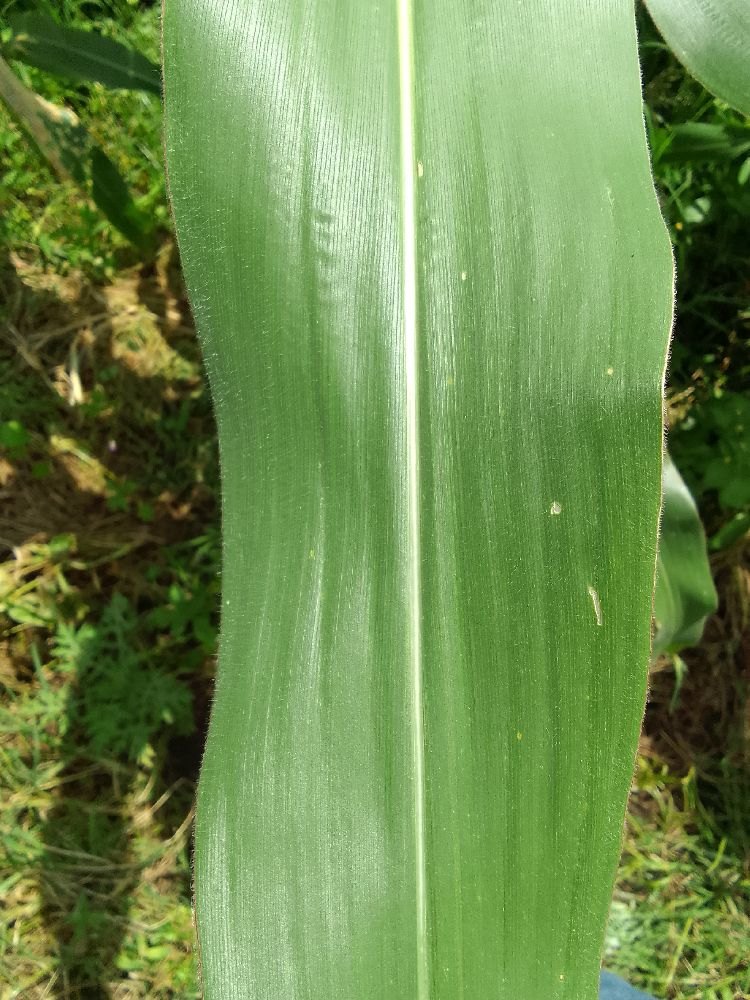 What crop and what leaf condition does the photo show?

maize, healthy
